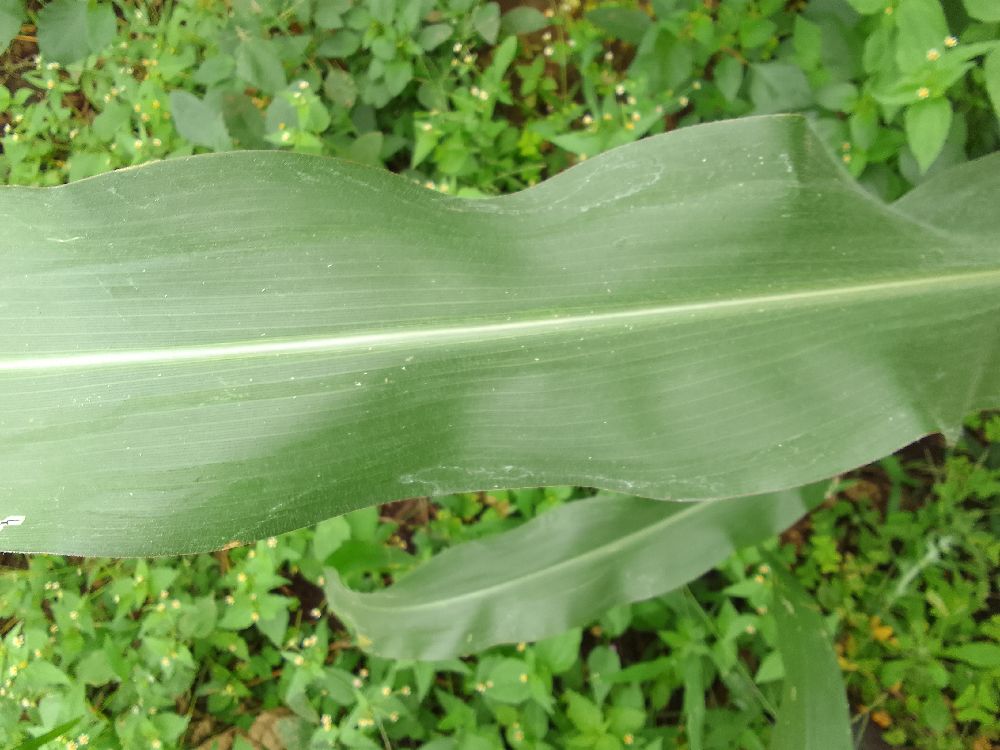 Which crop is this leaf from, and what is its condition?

maize, healthy
